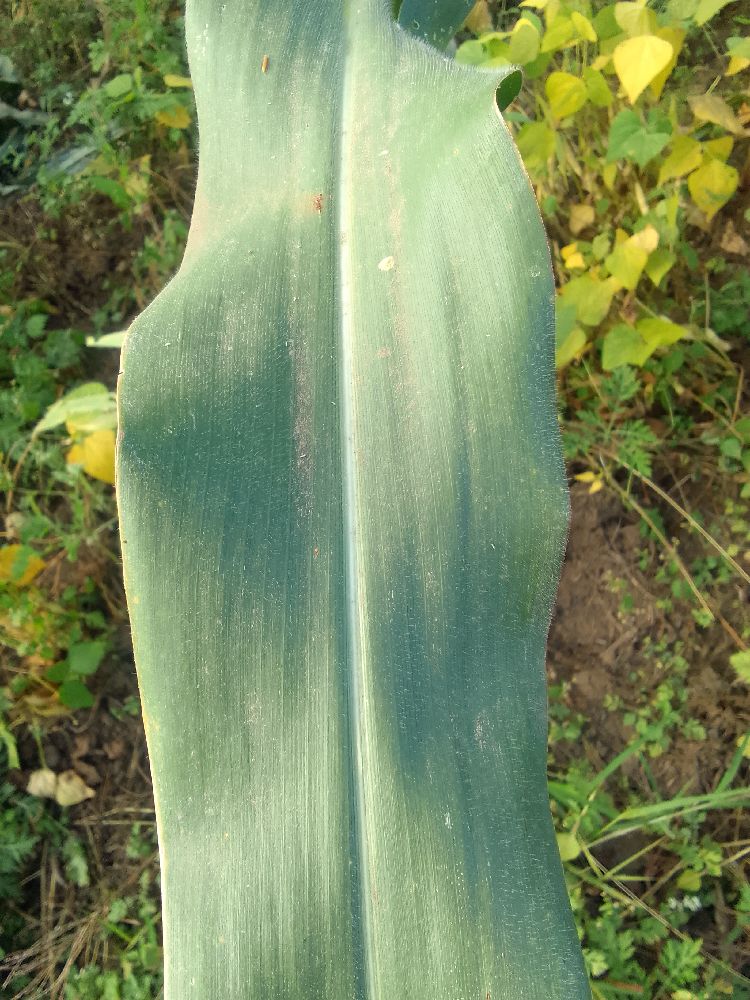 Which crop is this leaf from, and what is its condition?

maize, healthy
